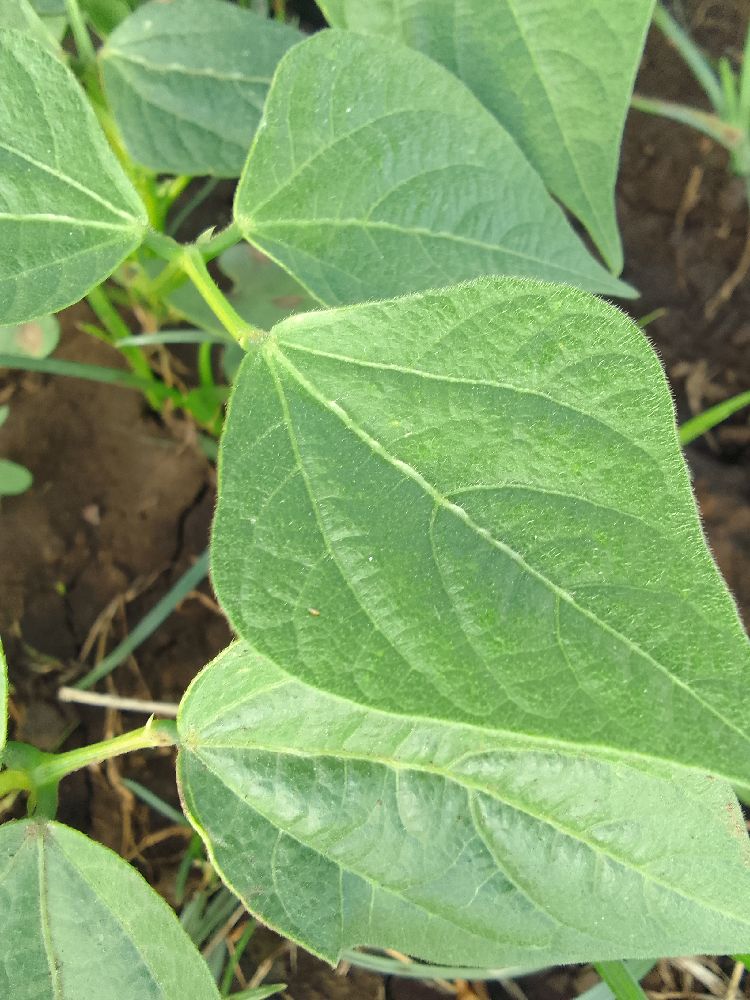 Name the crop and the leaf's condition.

common bean, healthy
